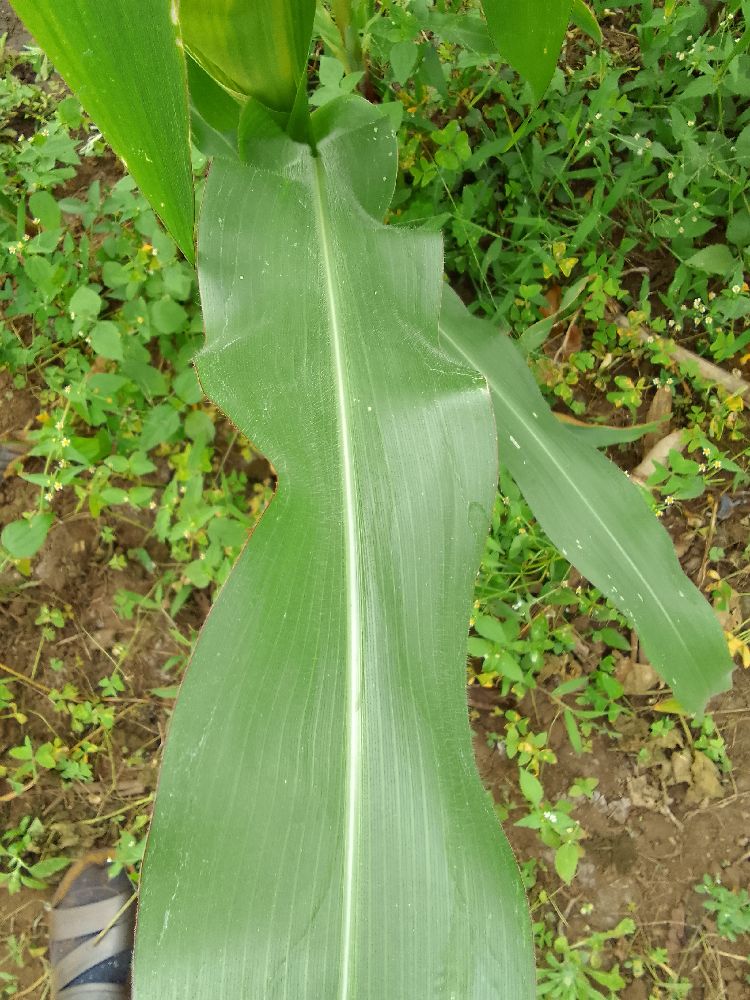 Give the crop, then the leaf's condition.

maize, healthy
